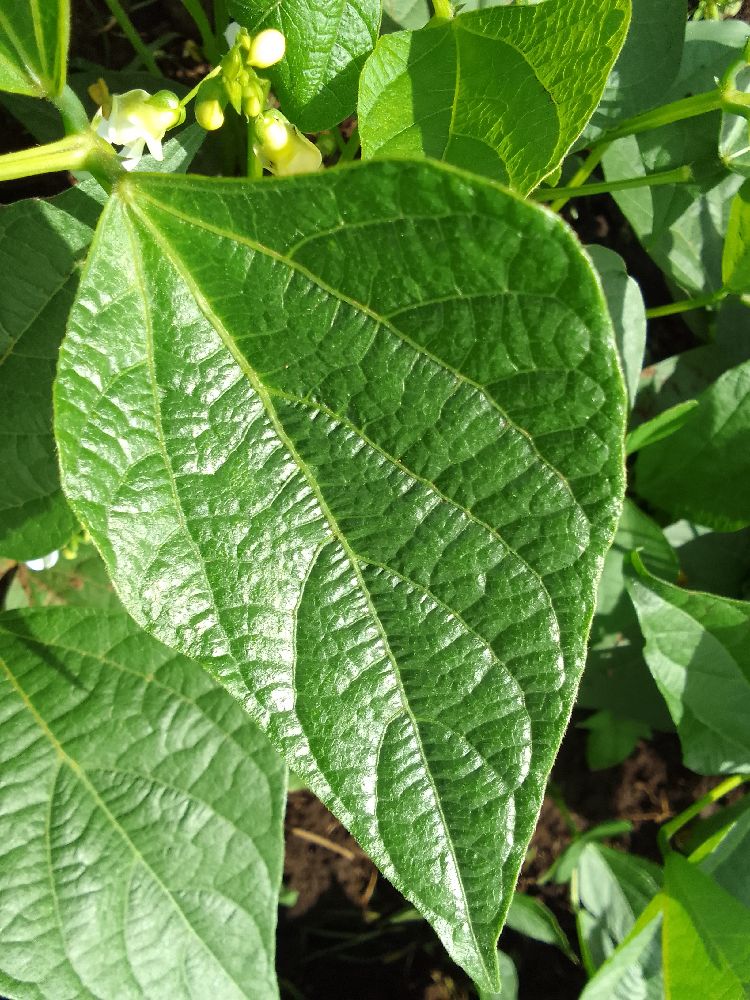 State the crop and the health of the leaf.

common bean, healthy
